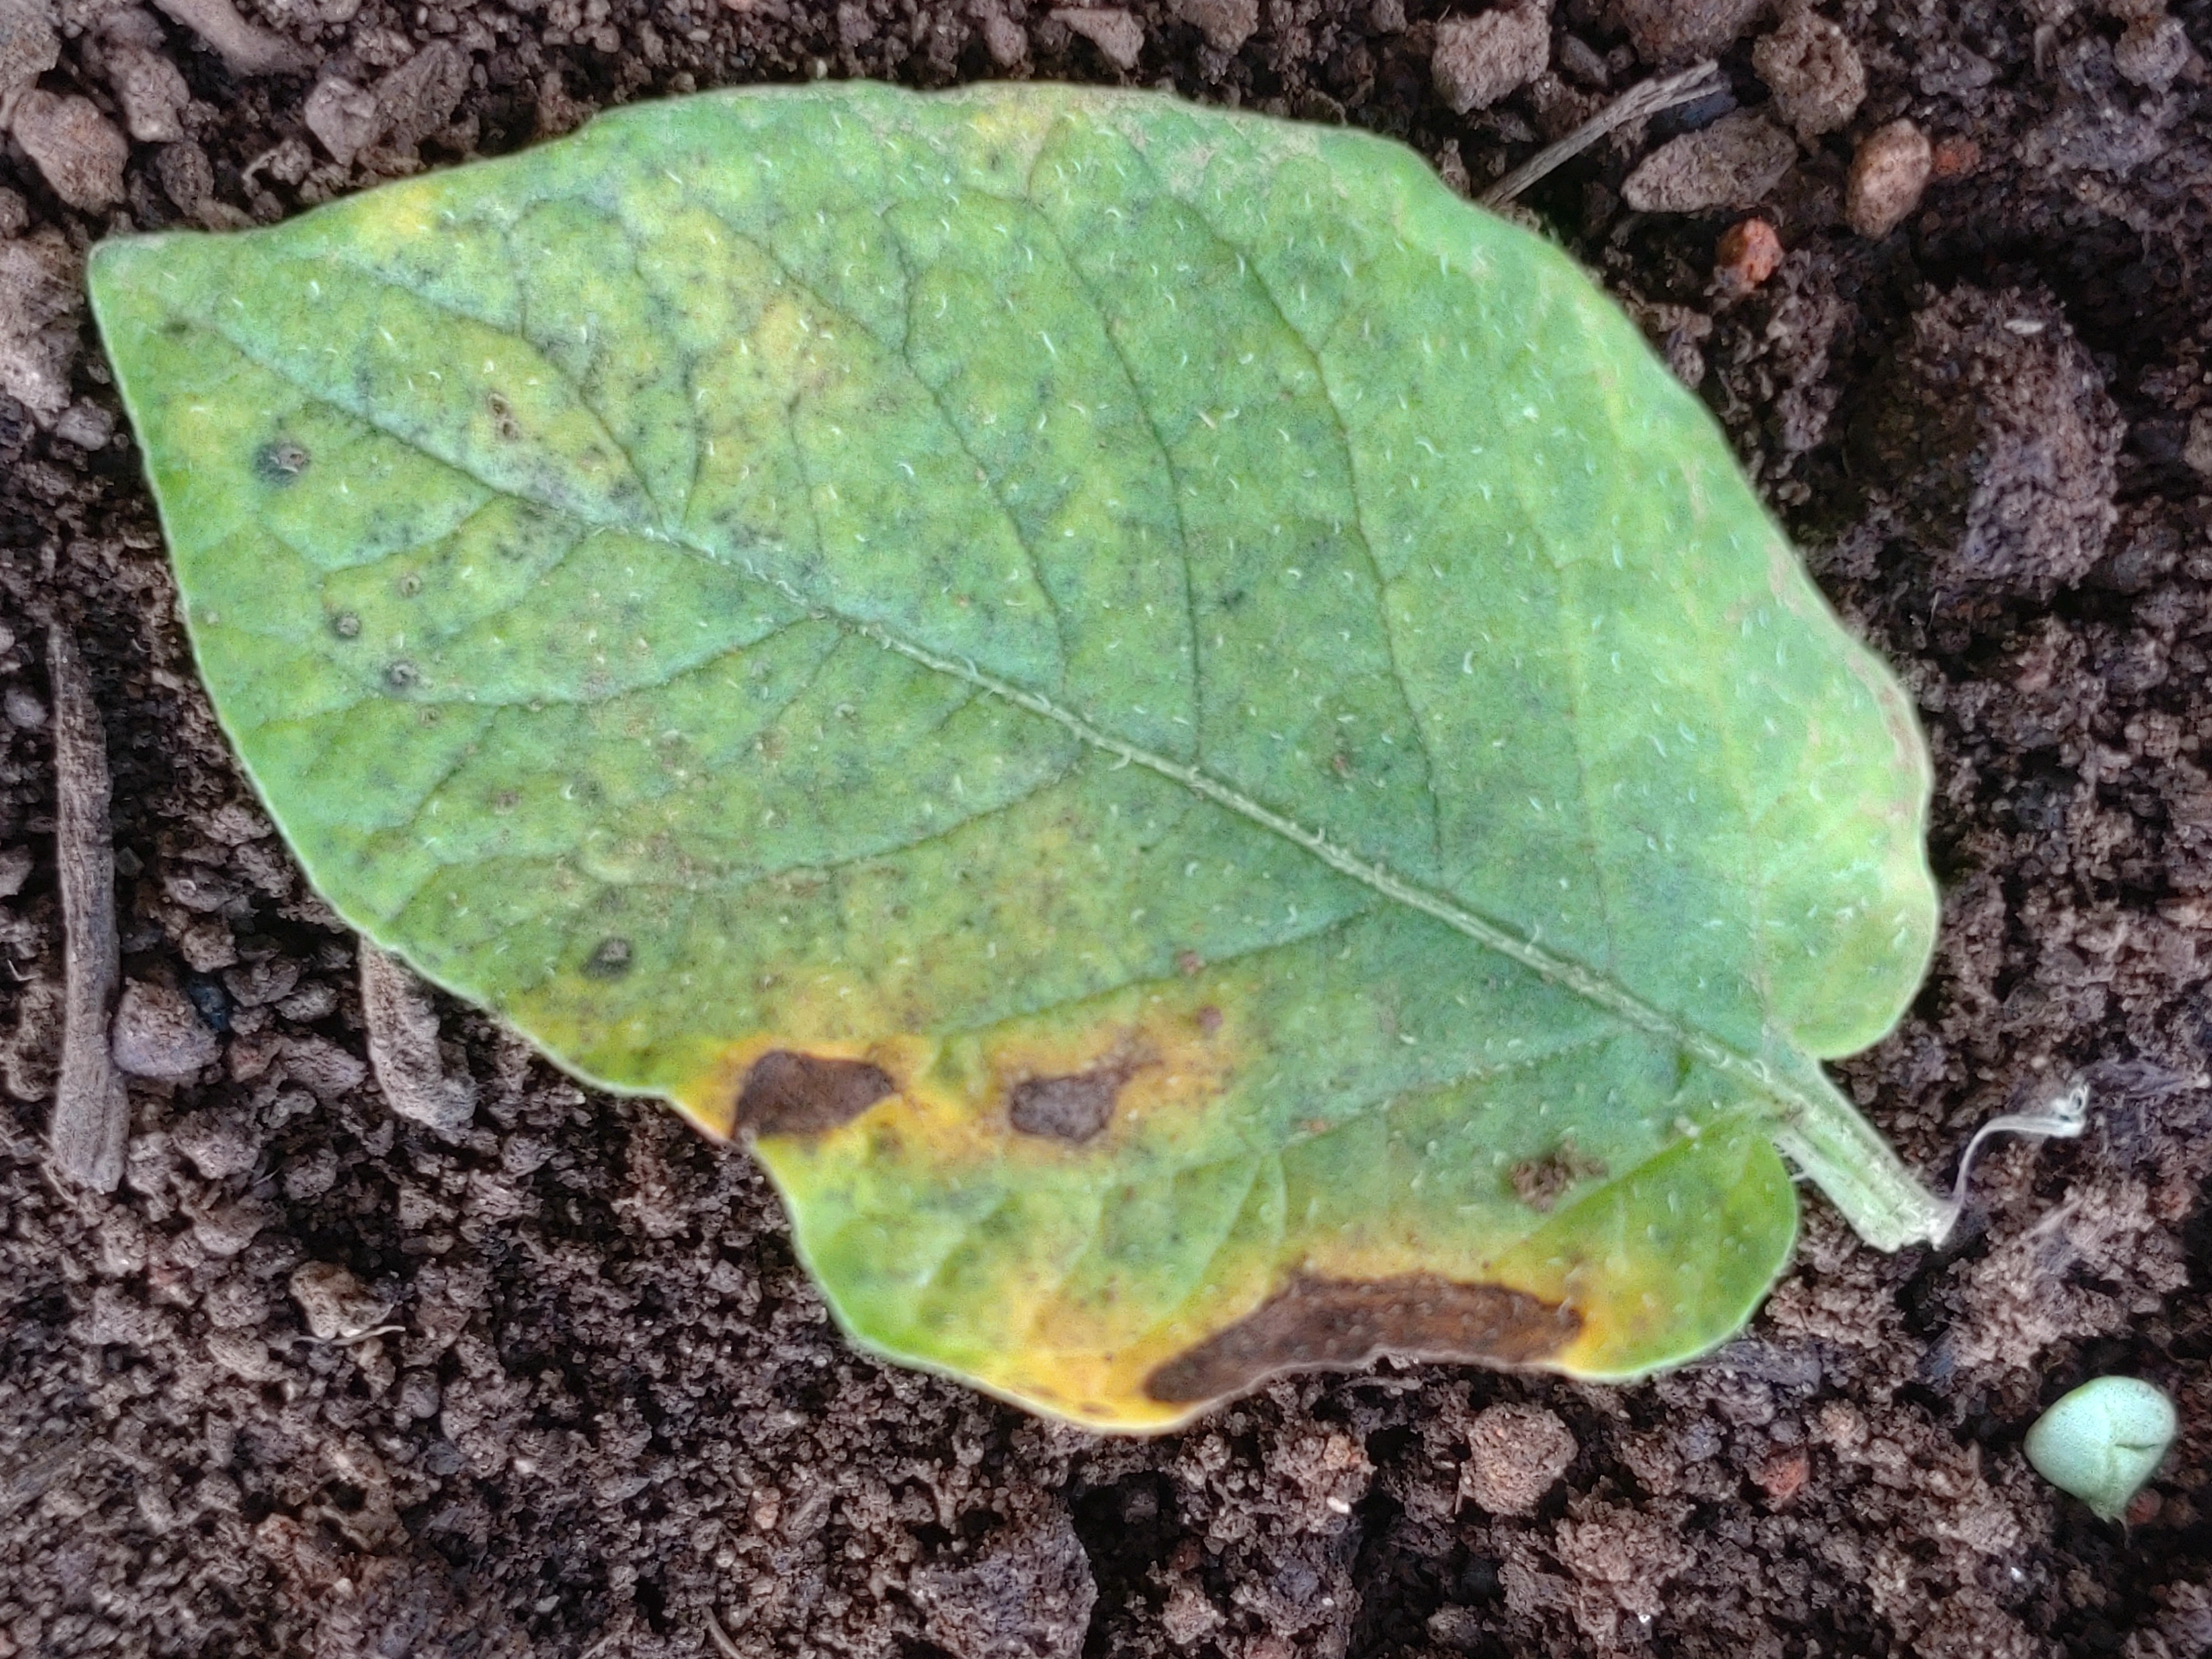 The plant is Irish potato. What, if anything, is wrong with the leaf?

late blight
